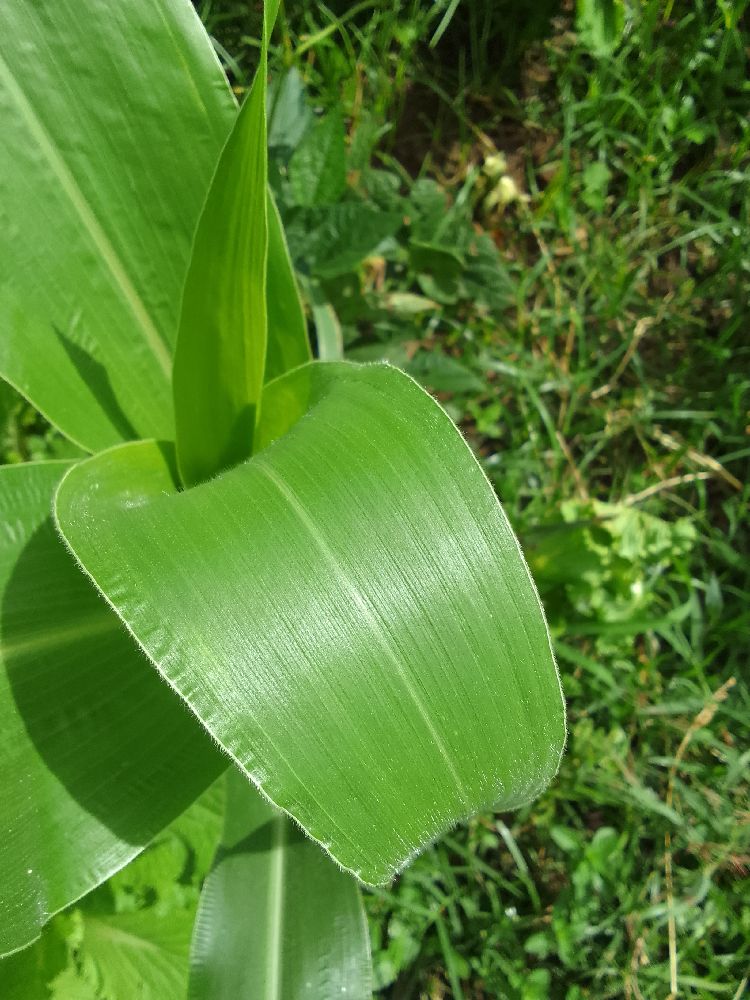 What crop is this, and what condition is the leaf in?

maize, healthy
